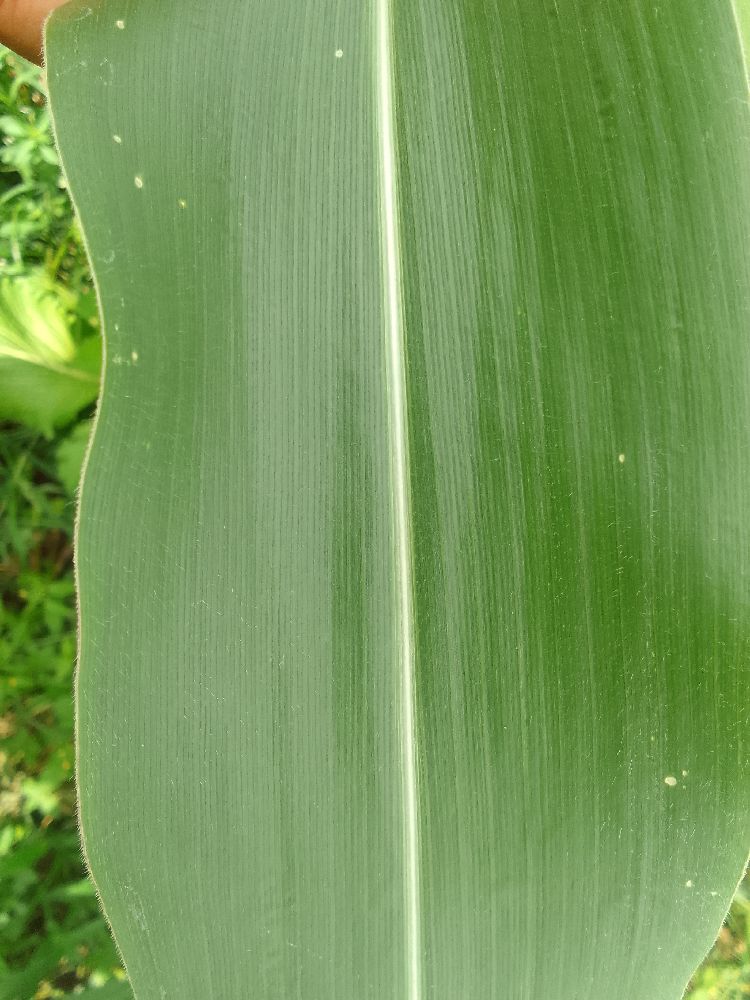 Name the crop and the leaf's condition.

maize, healthy
